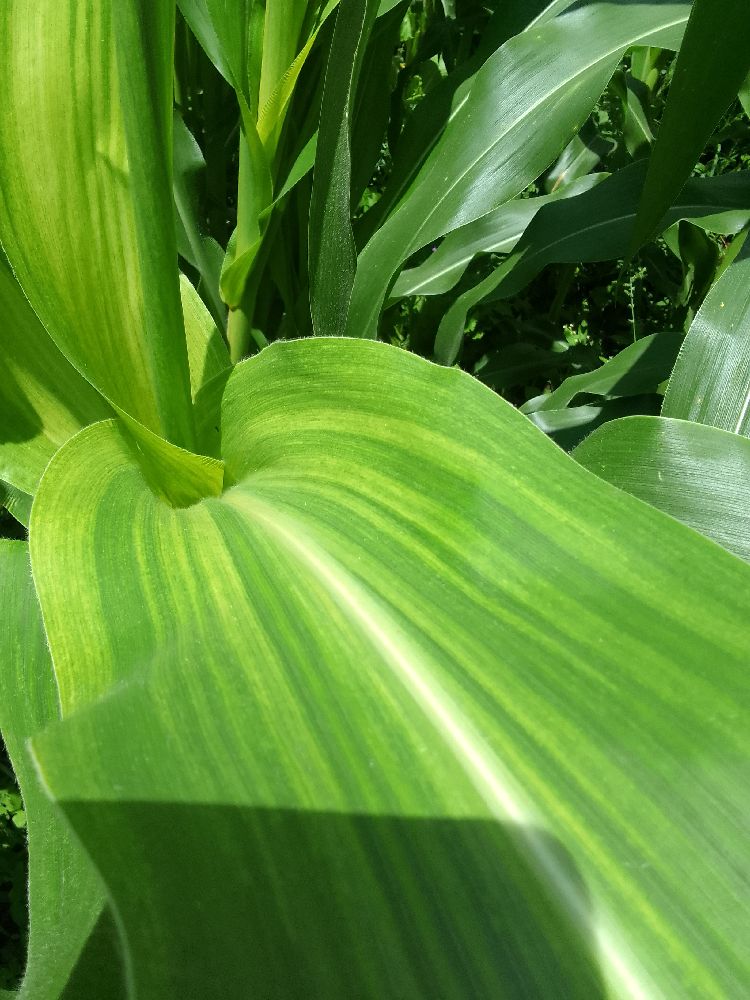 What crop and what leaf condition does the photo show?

maize, maize lethal necrosis
